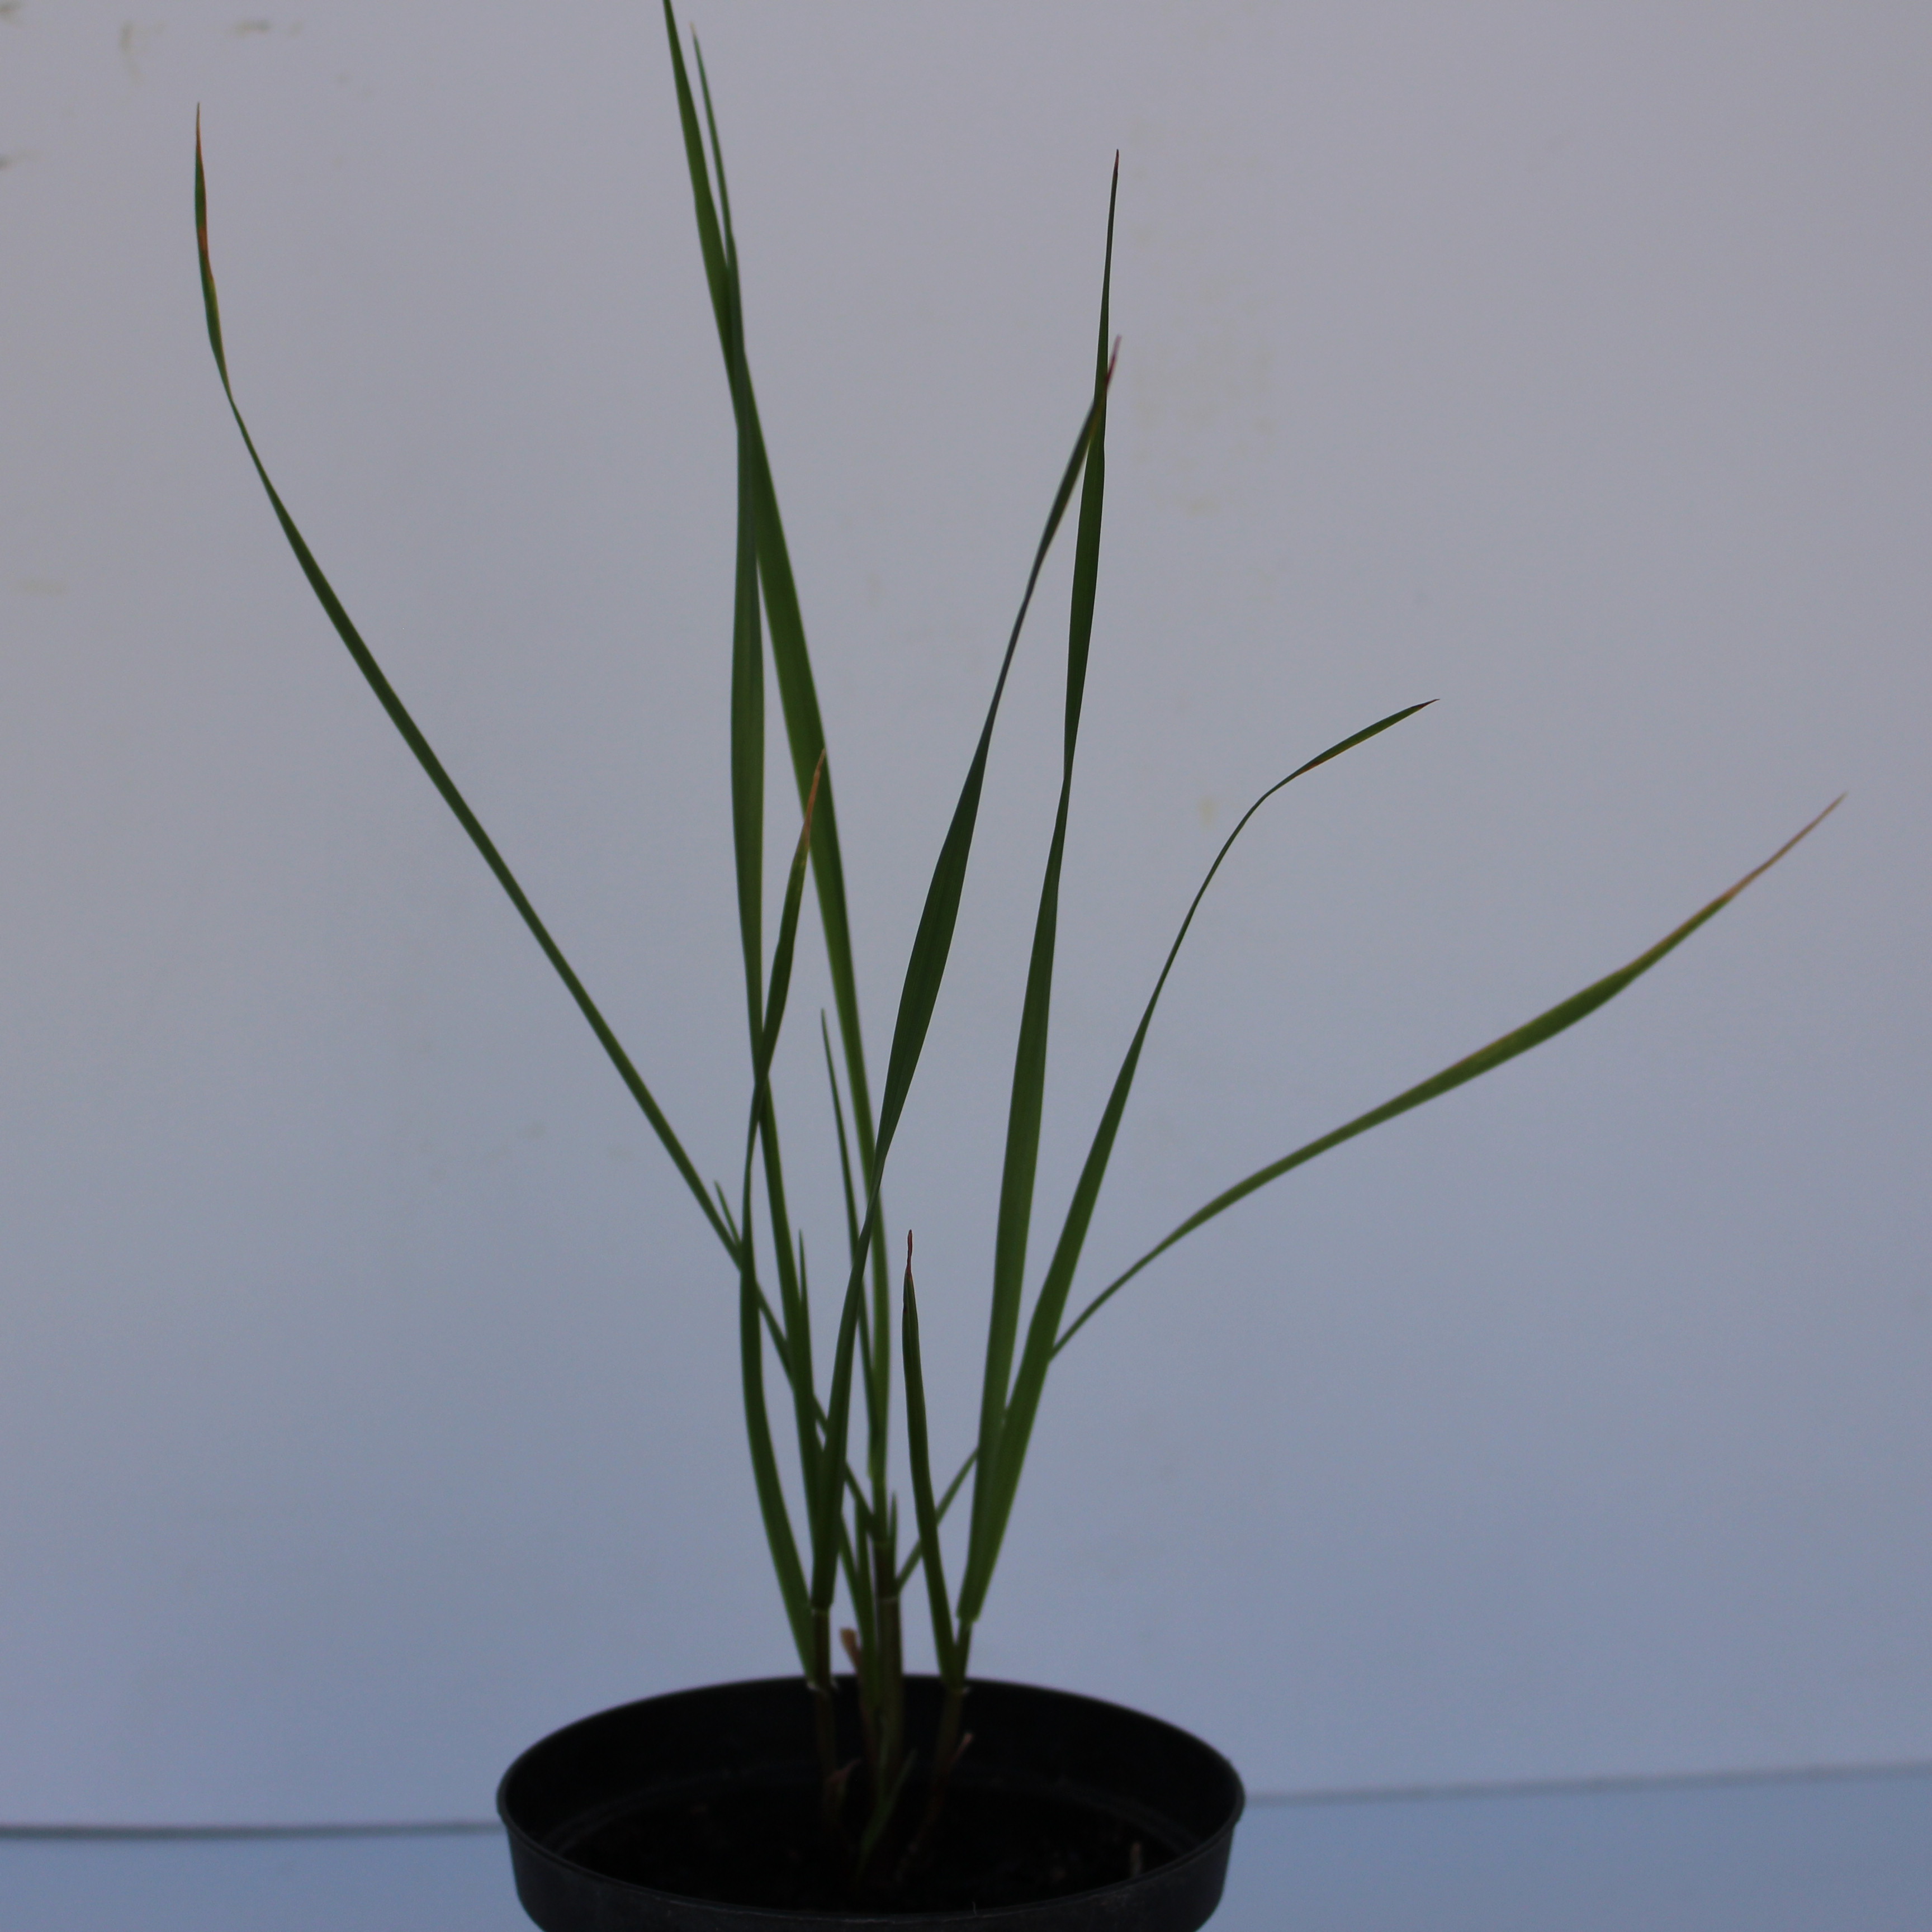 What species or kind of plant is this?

Lolium multiflorum
